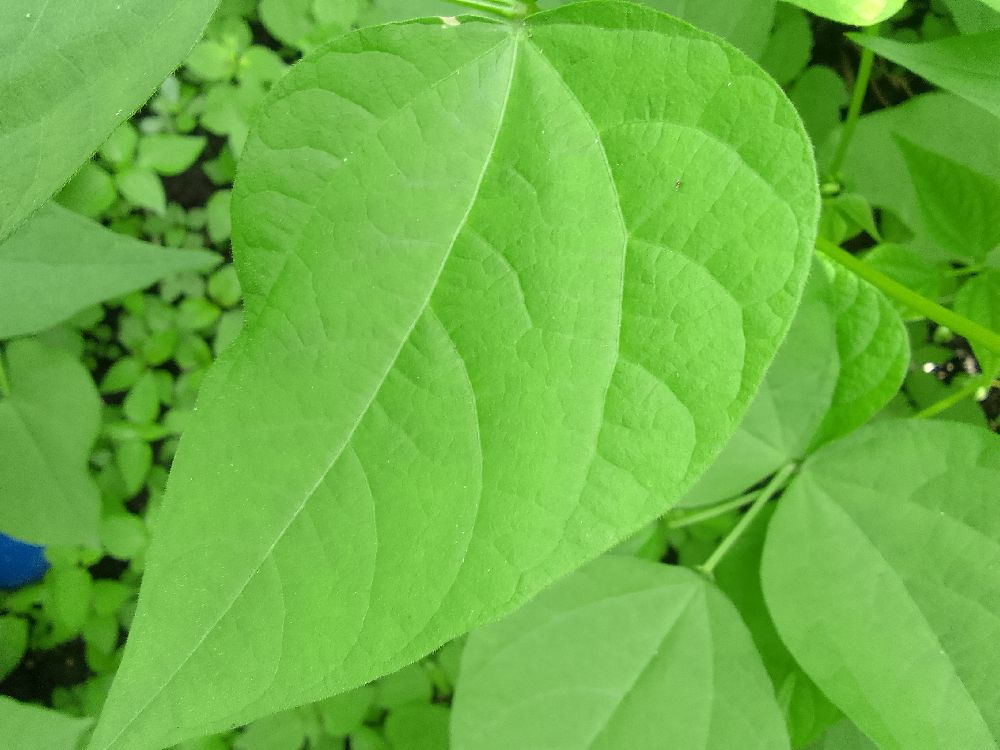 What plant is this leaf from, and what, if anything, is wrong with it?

common bean, healthy
